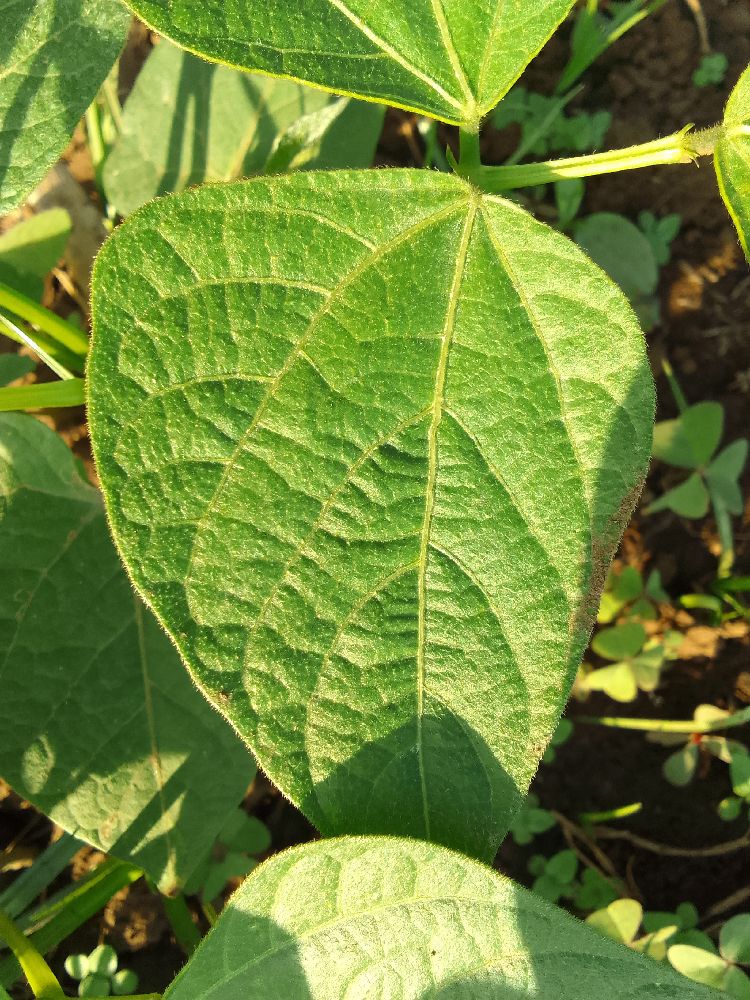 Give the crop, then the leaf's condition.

common bean, healthy
